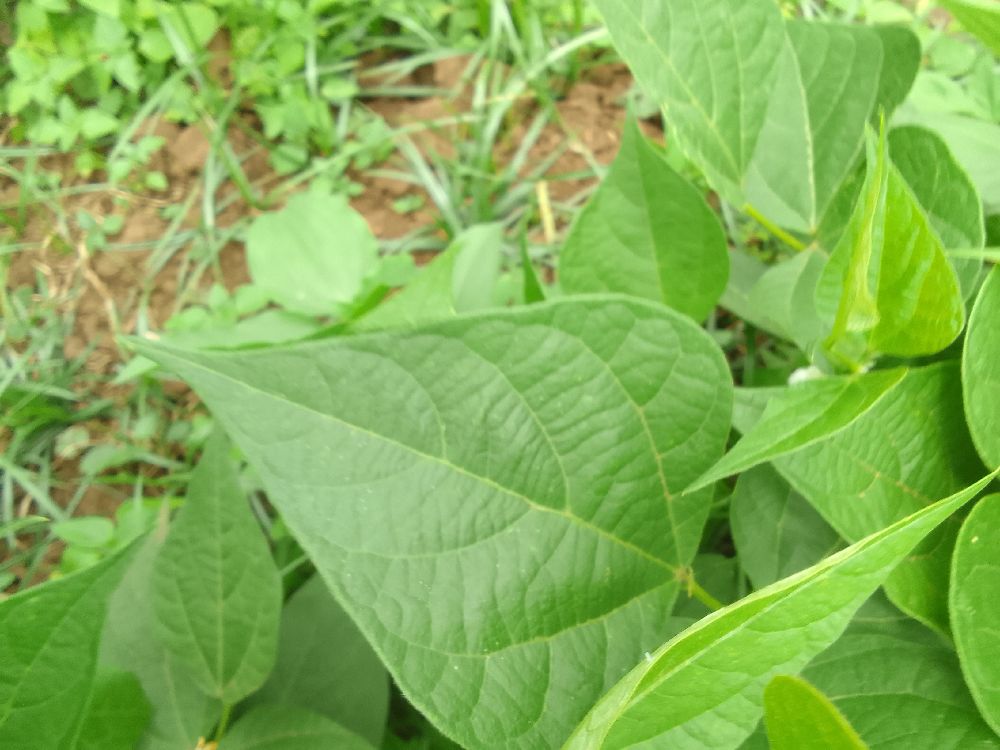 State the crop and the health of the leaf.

common bean, healthy
